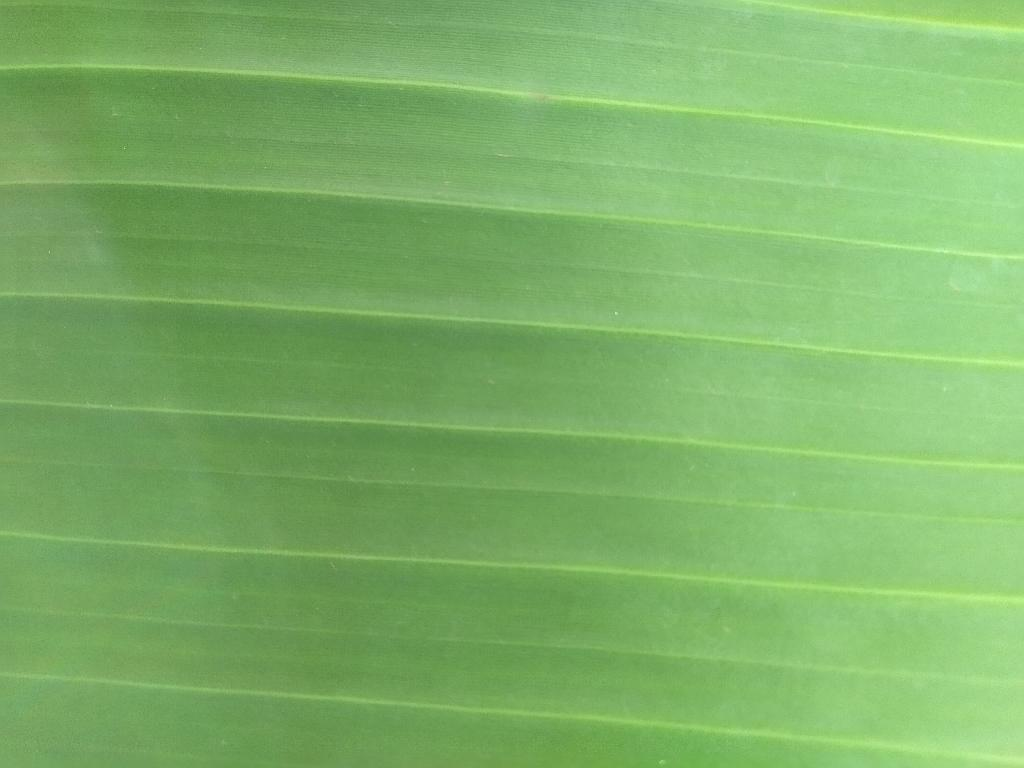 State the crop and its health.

banana, healthy
